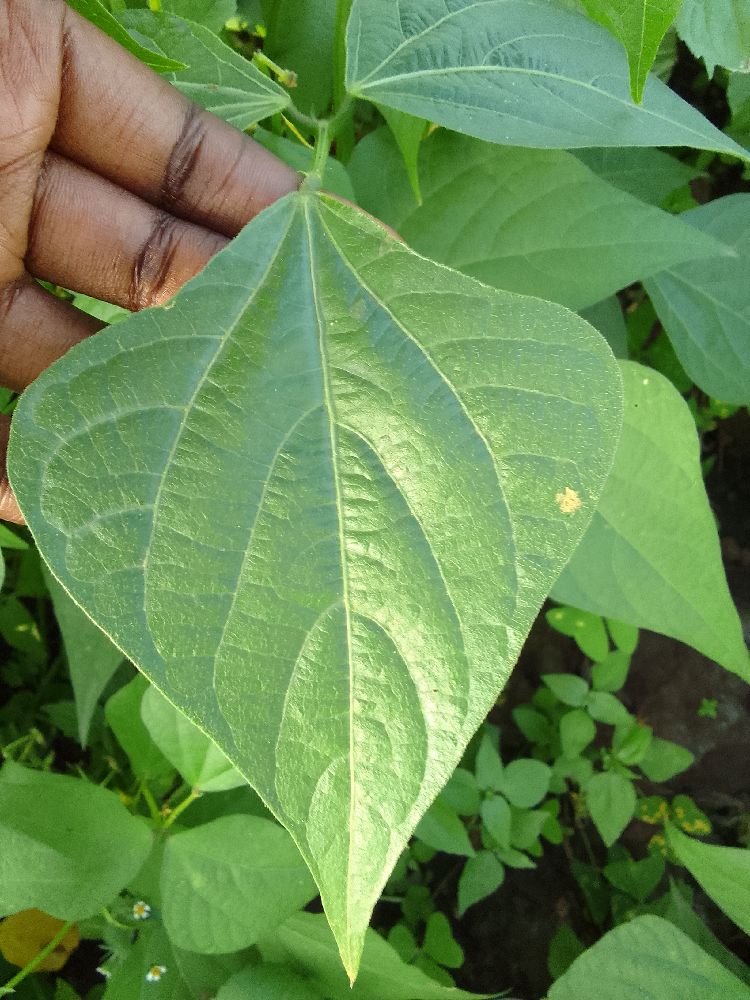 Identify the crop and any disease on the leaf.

common bean, healthy
